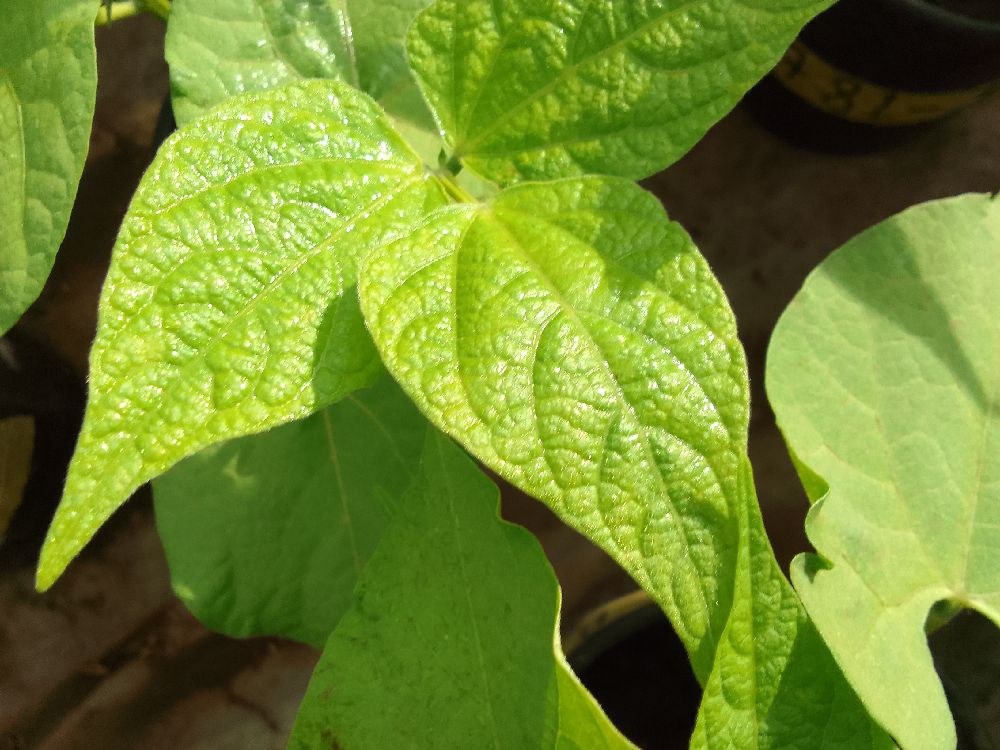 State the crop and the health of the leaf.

common bean, healthy
